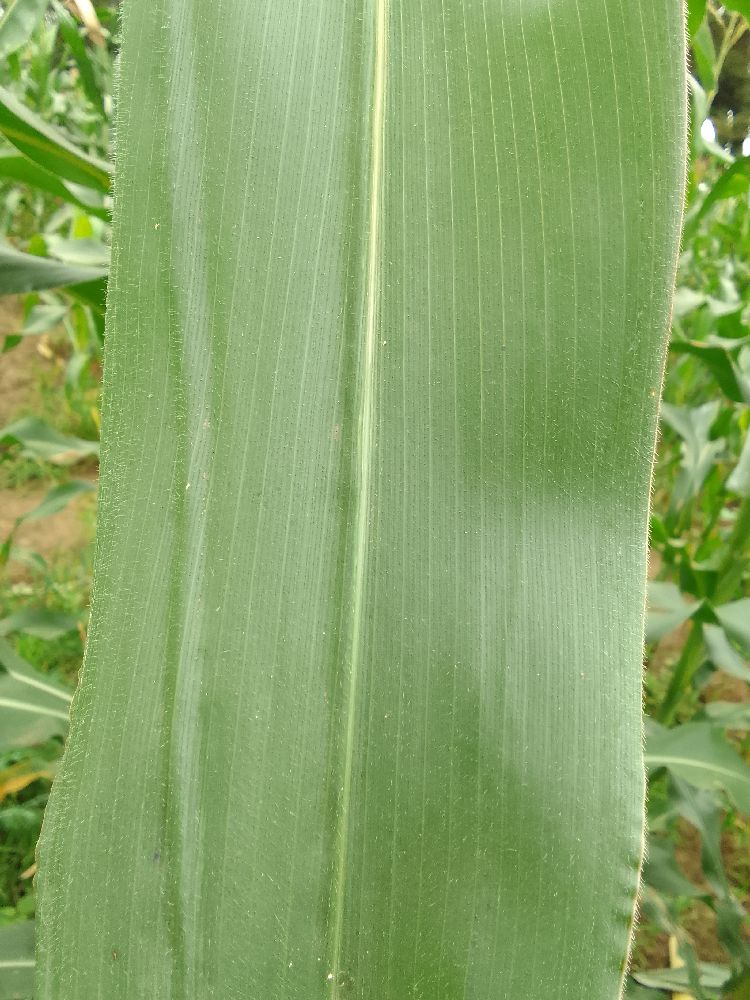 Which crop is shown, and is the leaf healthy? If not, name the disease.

maize, healthy
